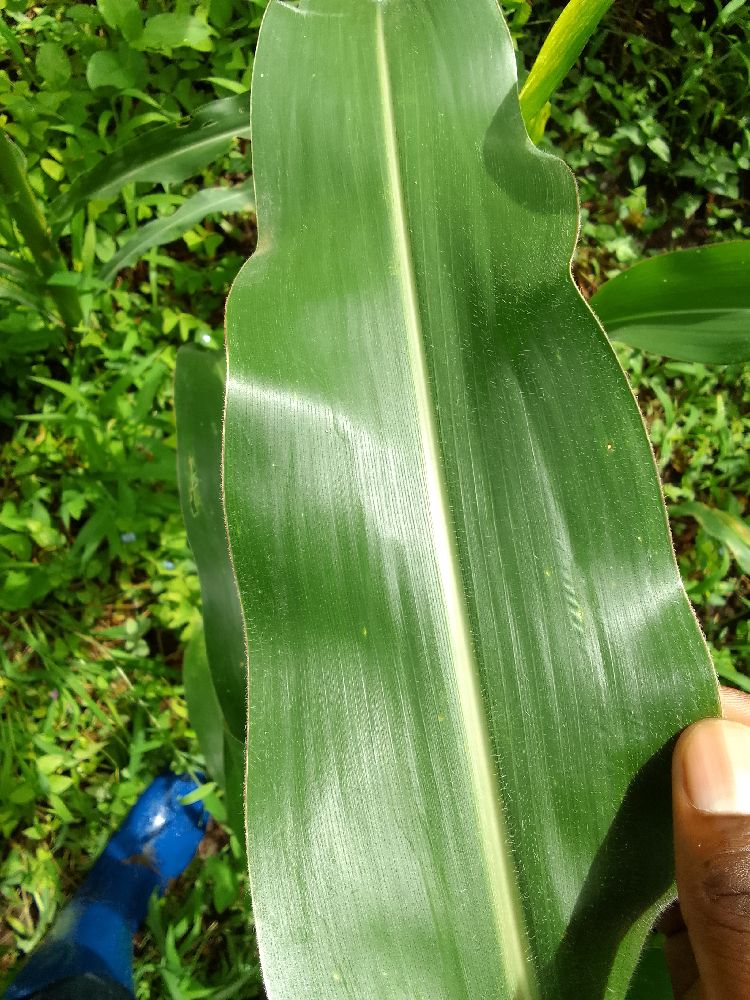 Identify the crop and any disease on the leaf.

maize, healthy
